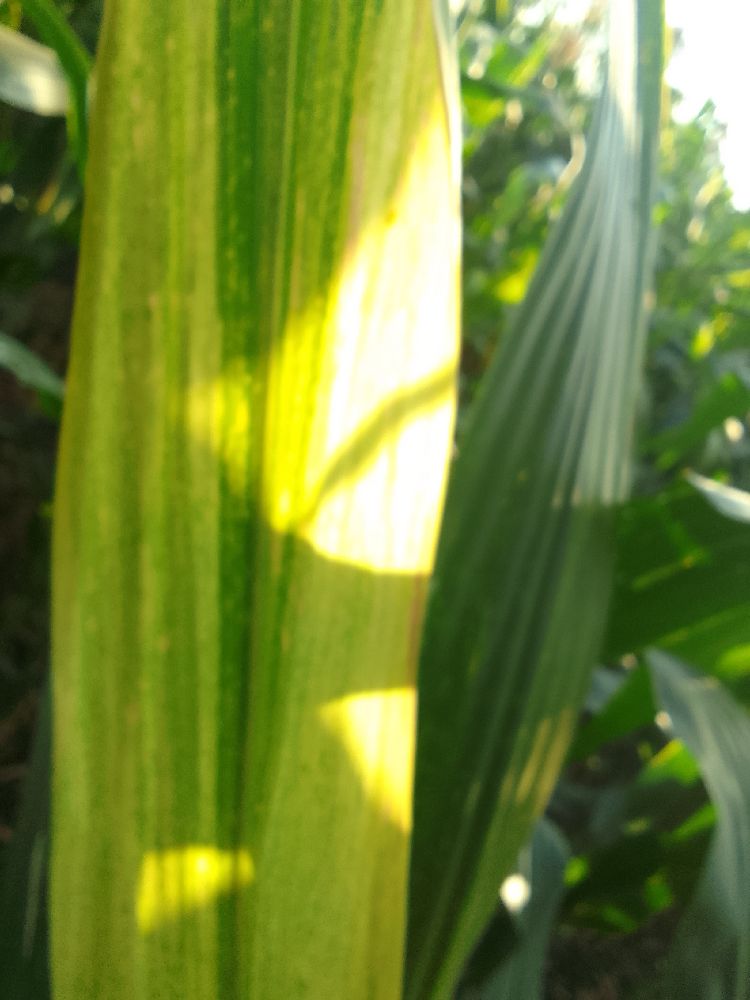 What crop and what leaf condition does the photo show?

maize, maize lethal necrosis
